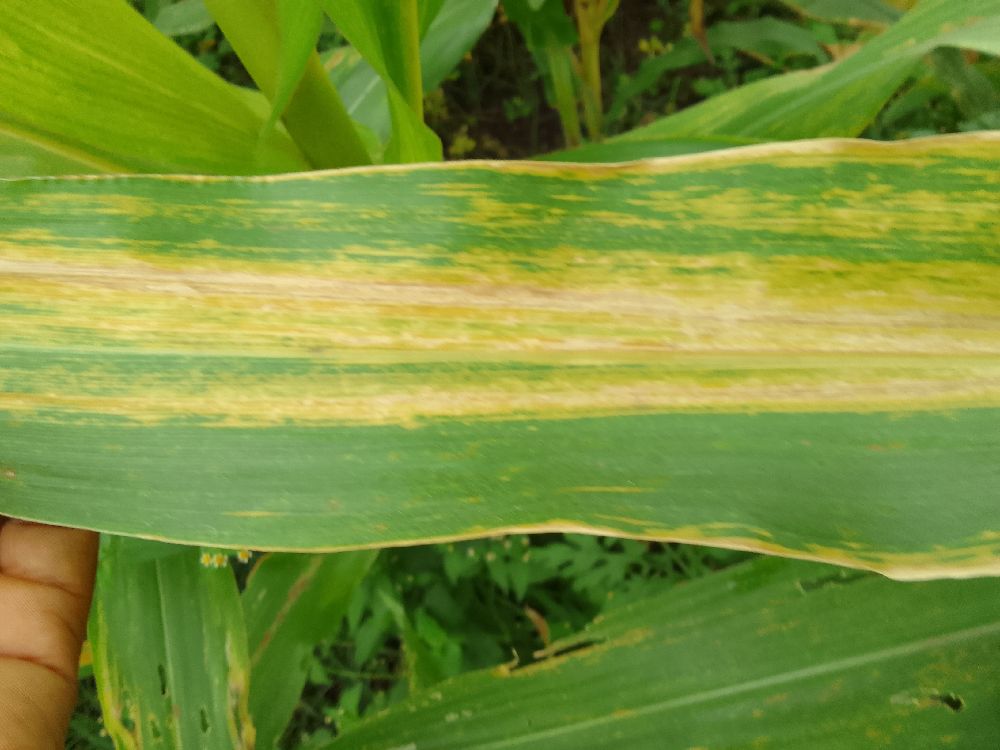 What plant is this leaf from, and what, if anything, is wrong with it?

maize, maize lethal necrosis
